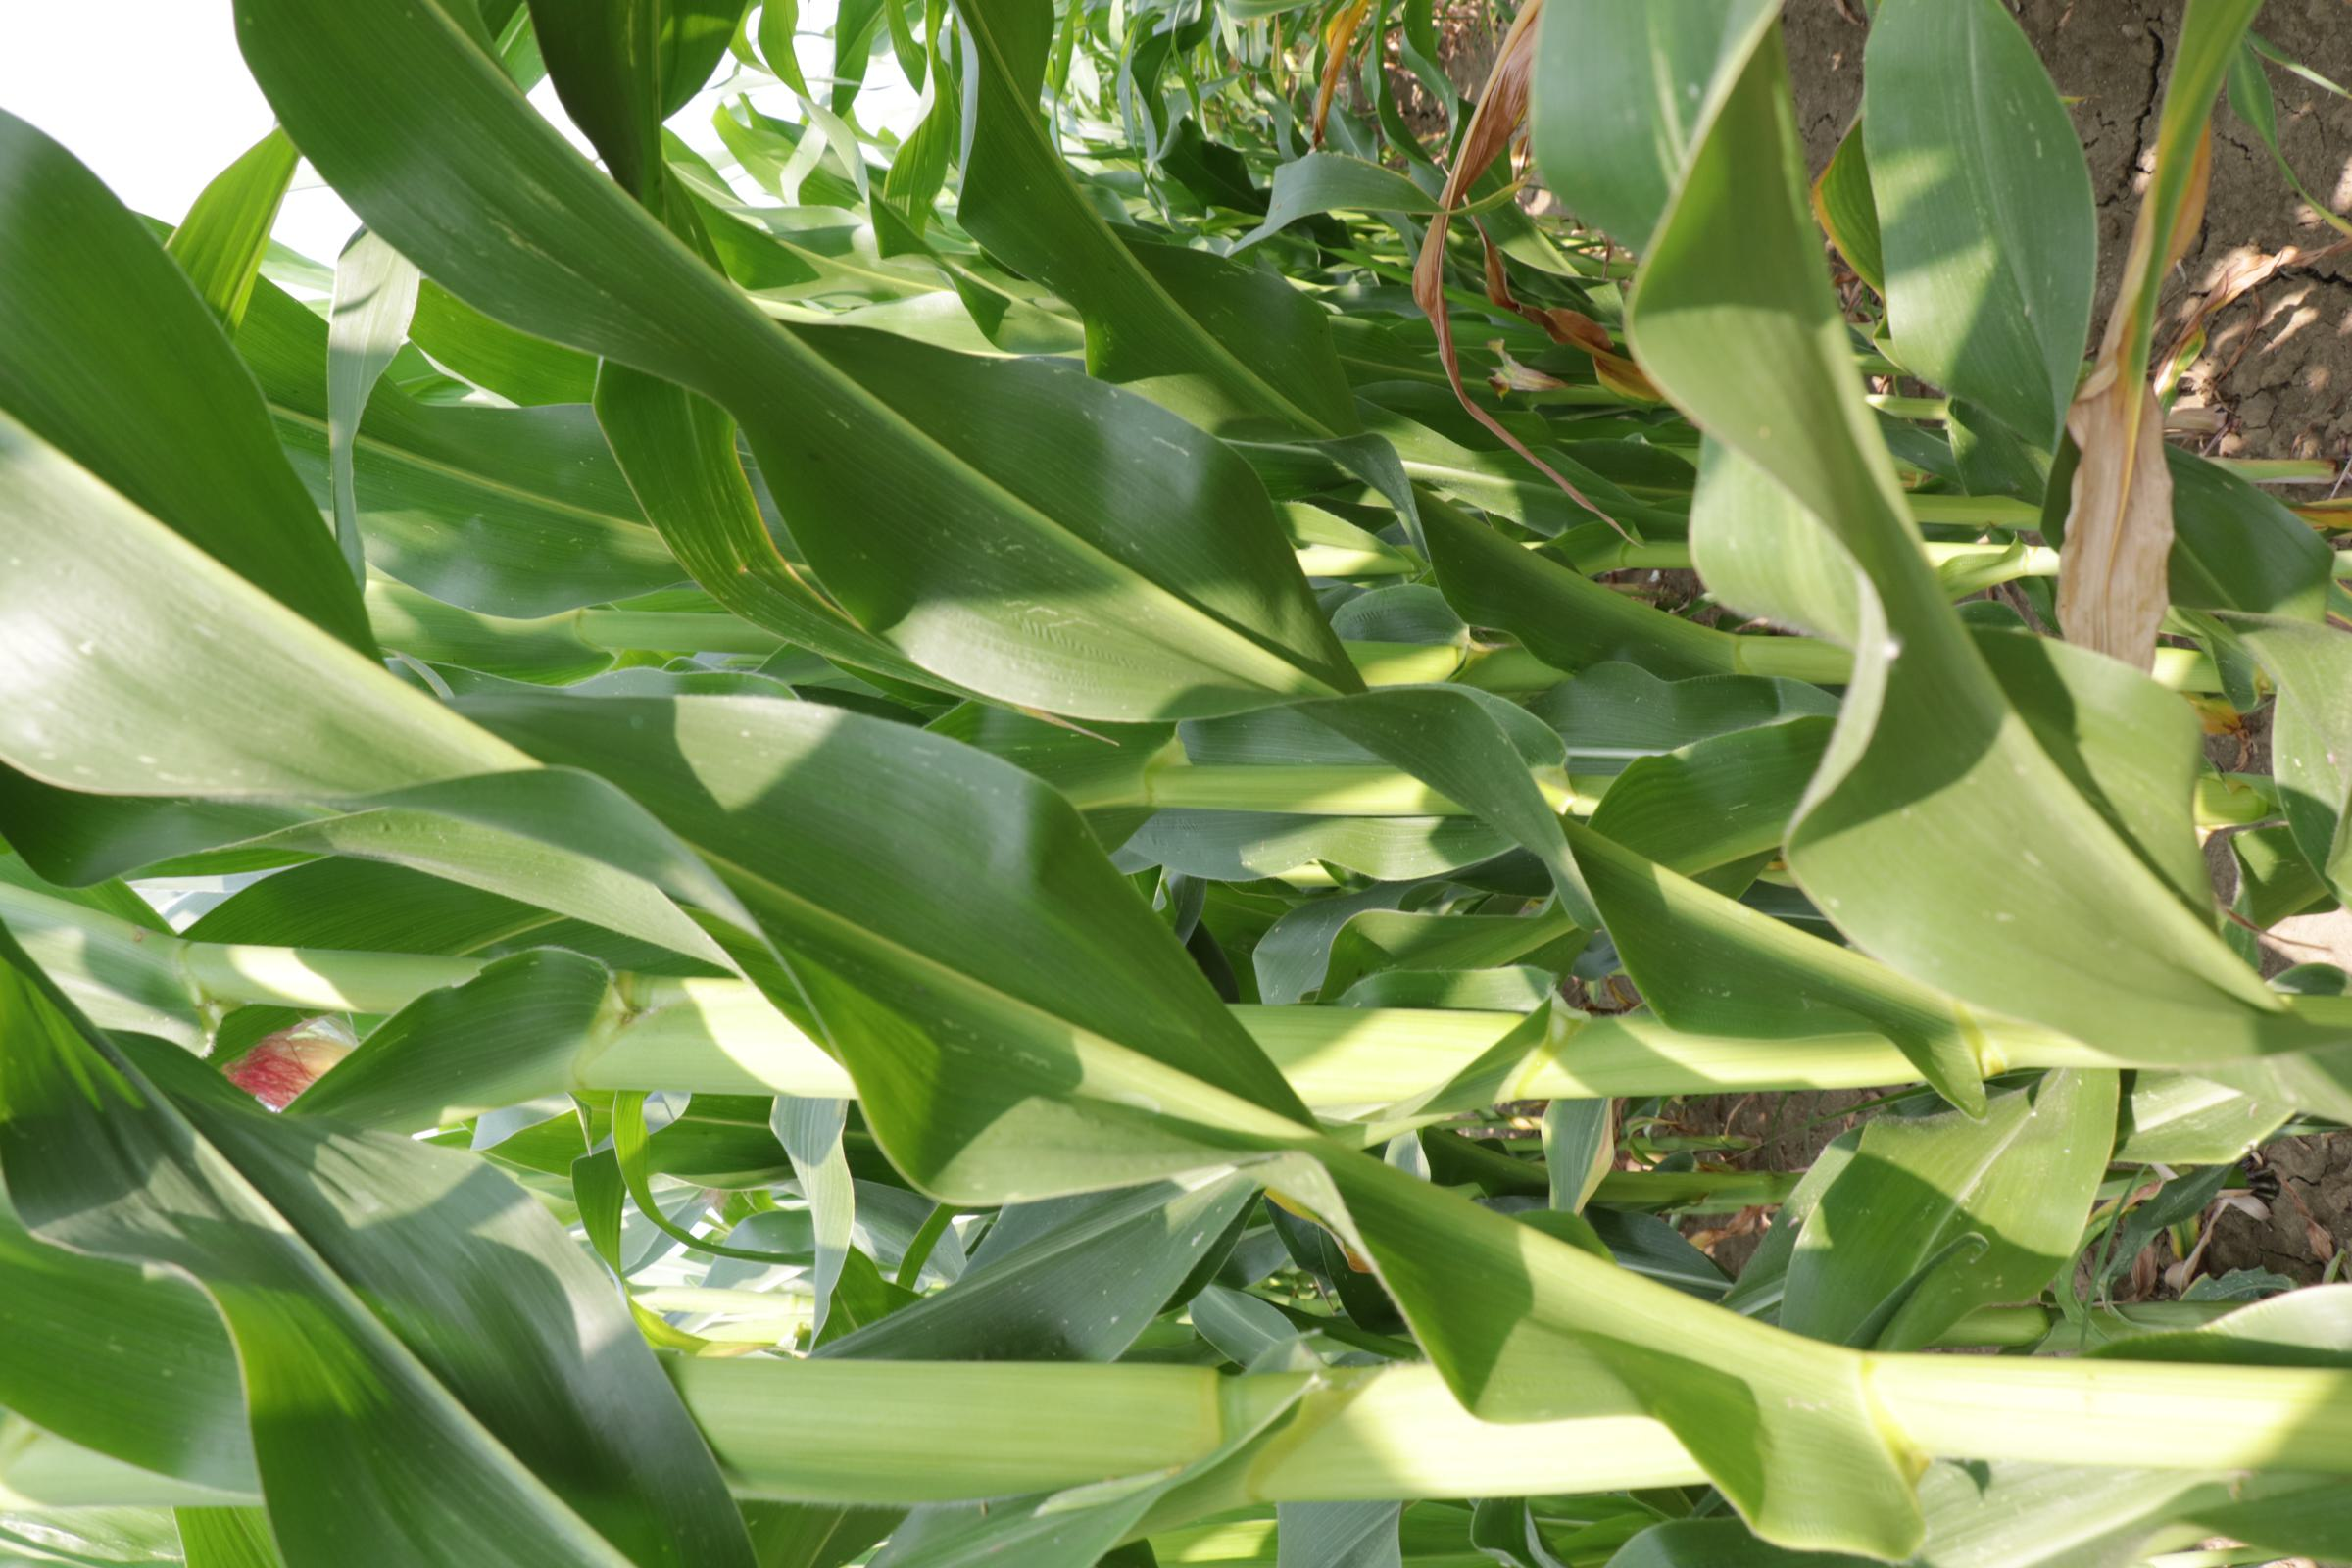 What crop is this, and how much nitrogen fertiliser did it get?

maize, full nitrogen fertilisation
